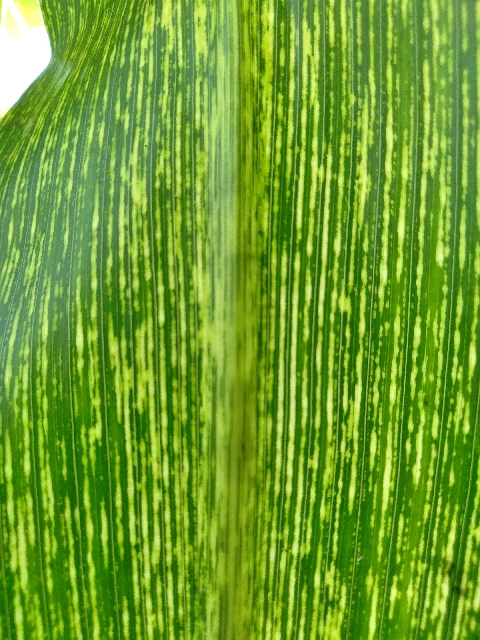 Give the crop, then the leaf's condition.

maize, maize streak virus
